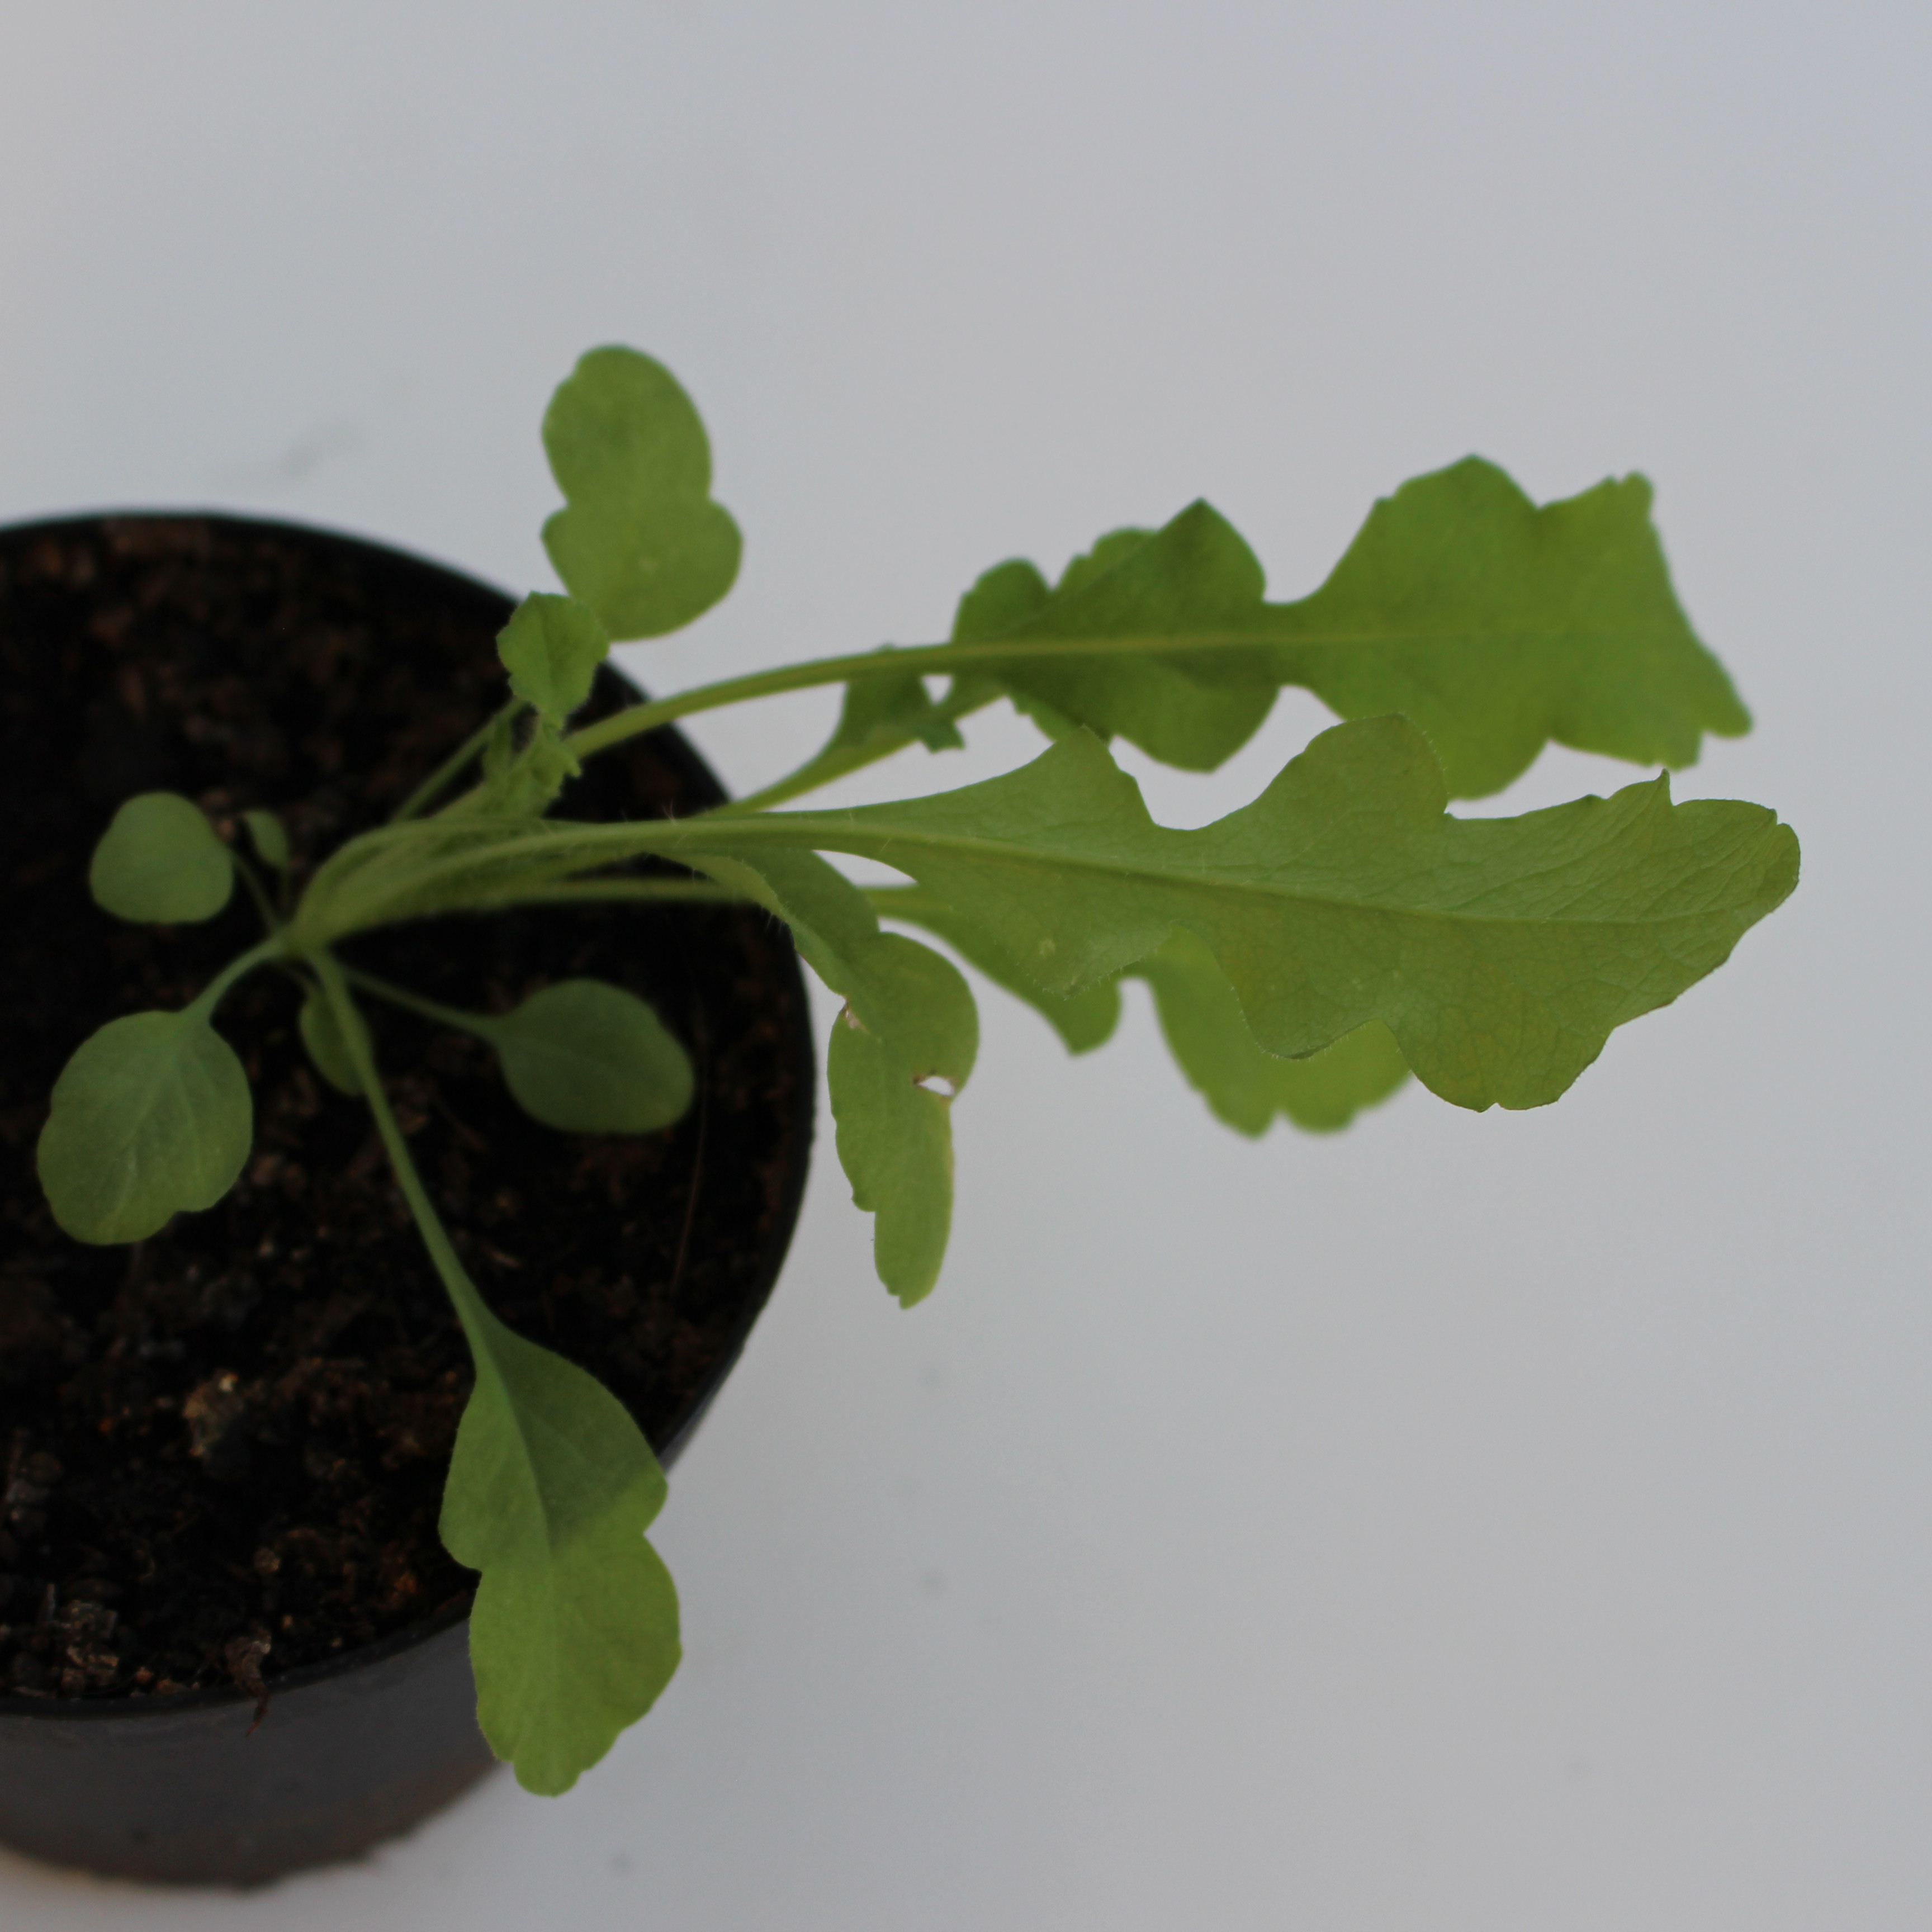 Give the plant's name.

Papaver rhoeas
